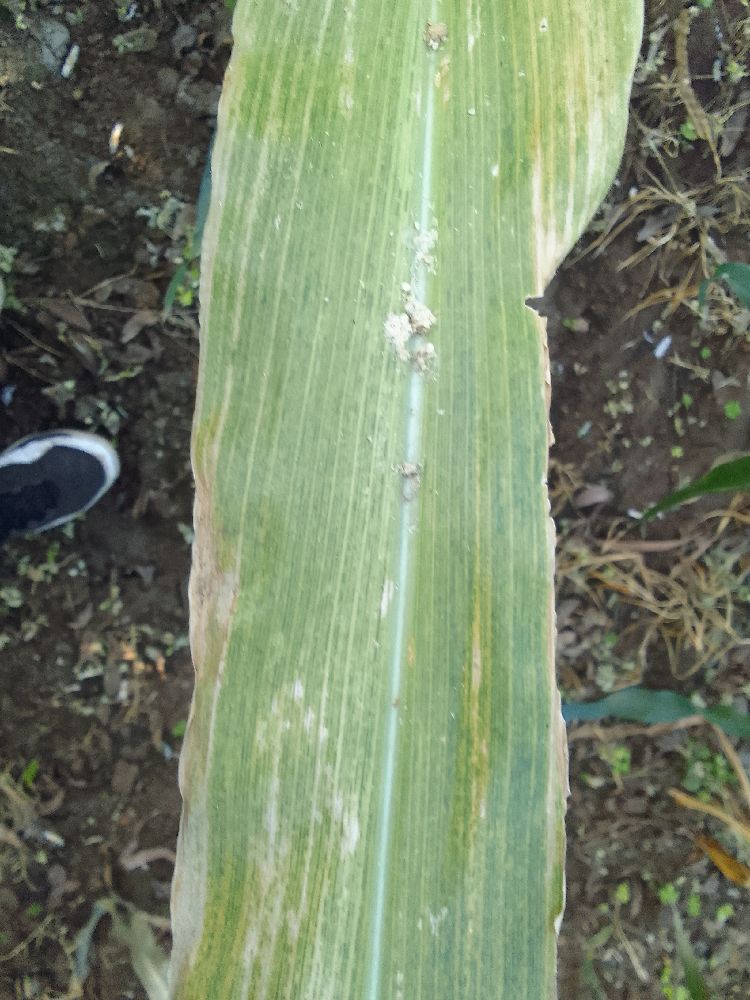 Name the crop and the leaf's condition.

maize, maize lethal necrosis
